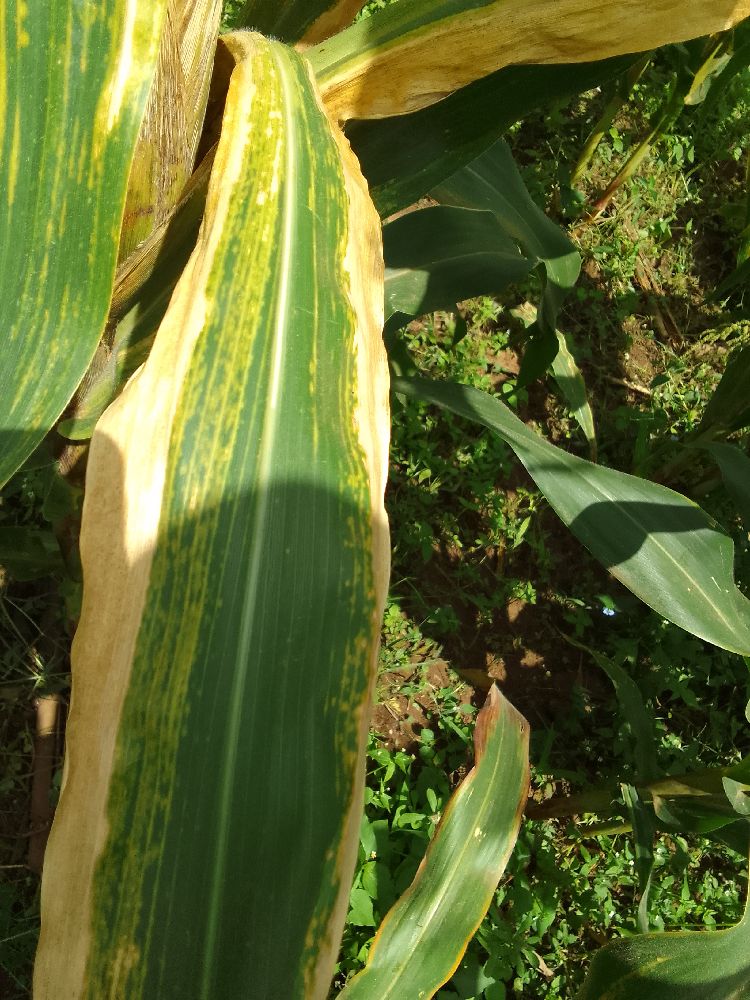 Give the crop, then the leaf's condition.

maize, maize lethal necrosis
